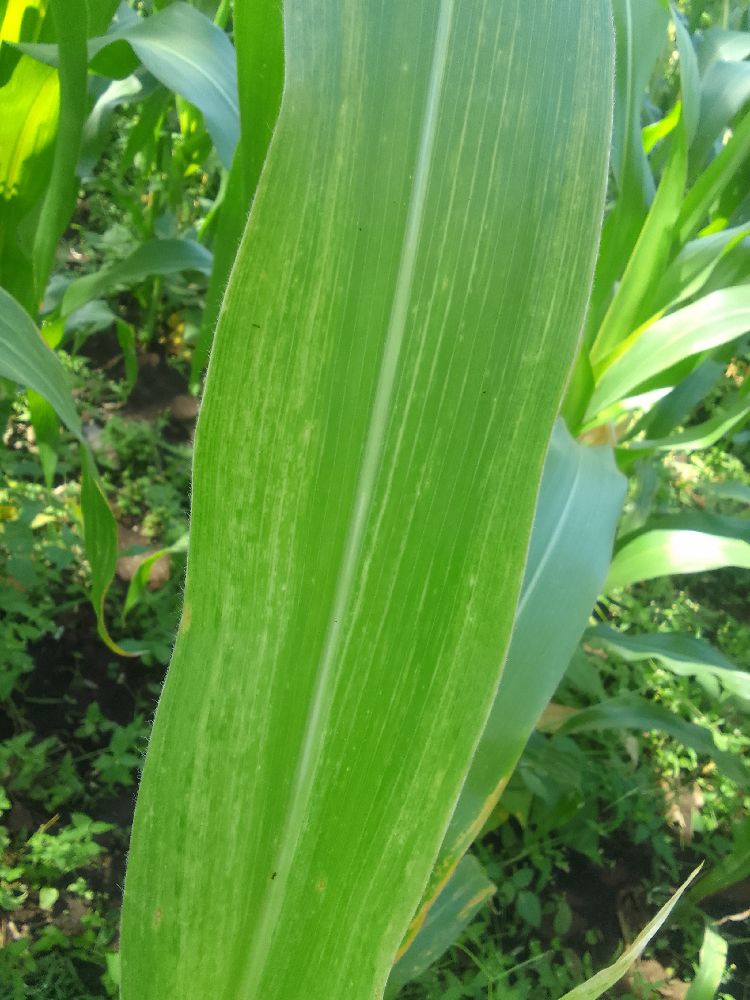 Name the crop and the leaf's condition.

maize, maize lethal necrosis
